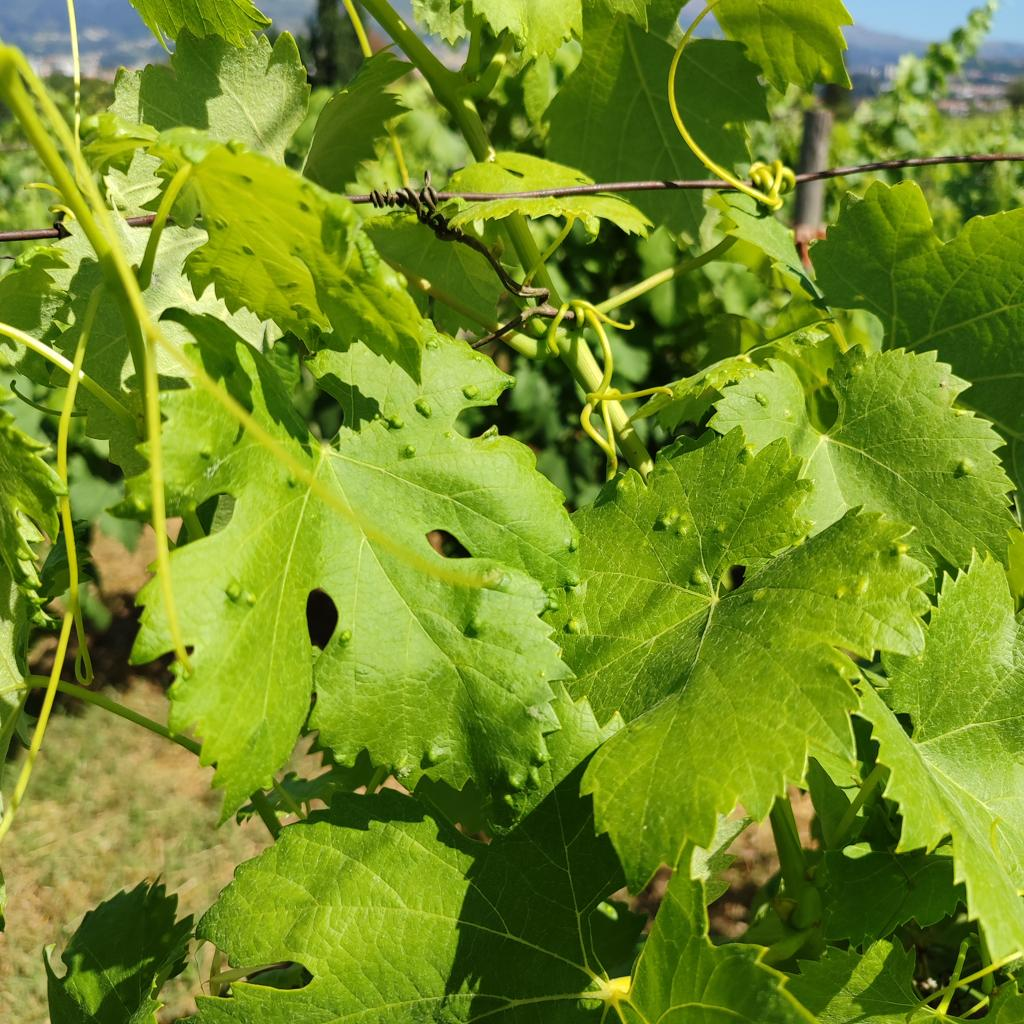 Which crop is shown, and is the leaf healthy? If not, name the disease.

grapevine, erineum mite
